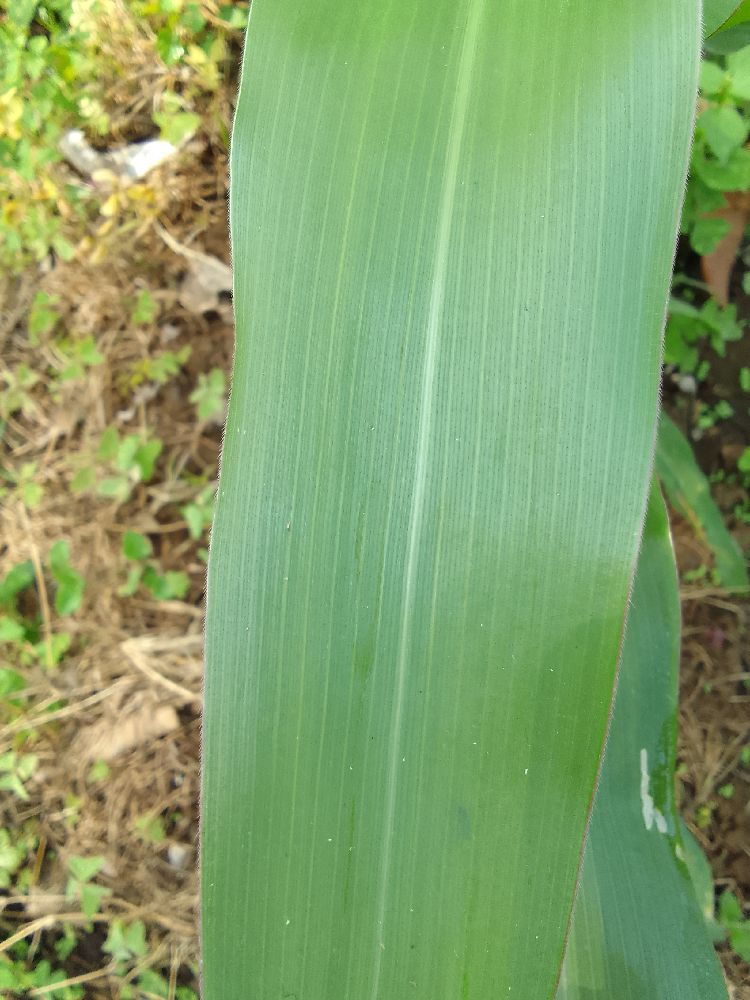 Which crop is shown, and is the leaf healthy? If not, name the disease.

maize, healthy
